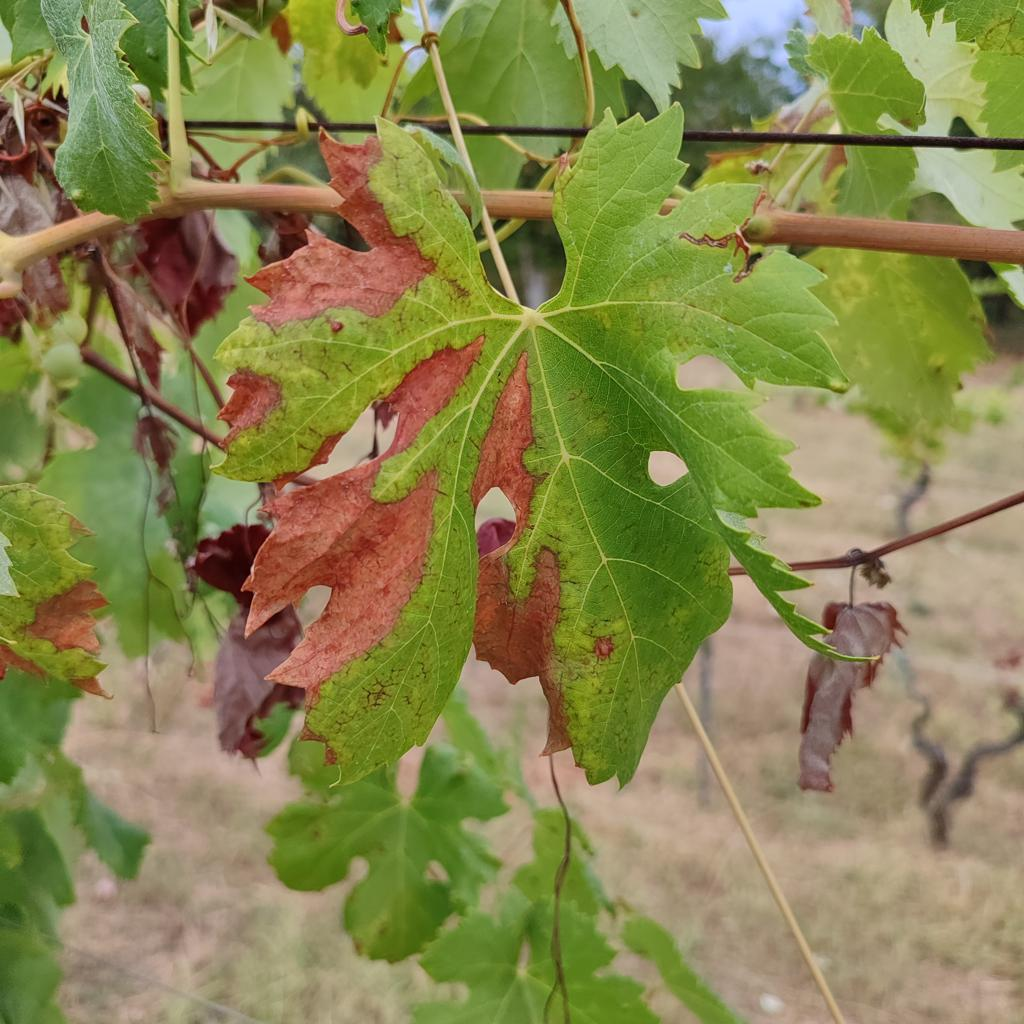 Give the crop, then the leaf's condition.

grapevine, esca complex
